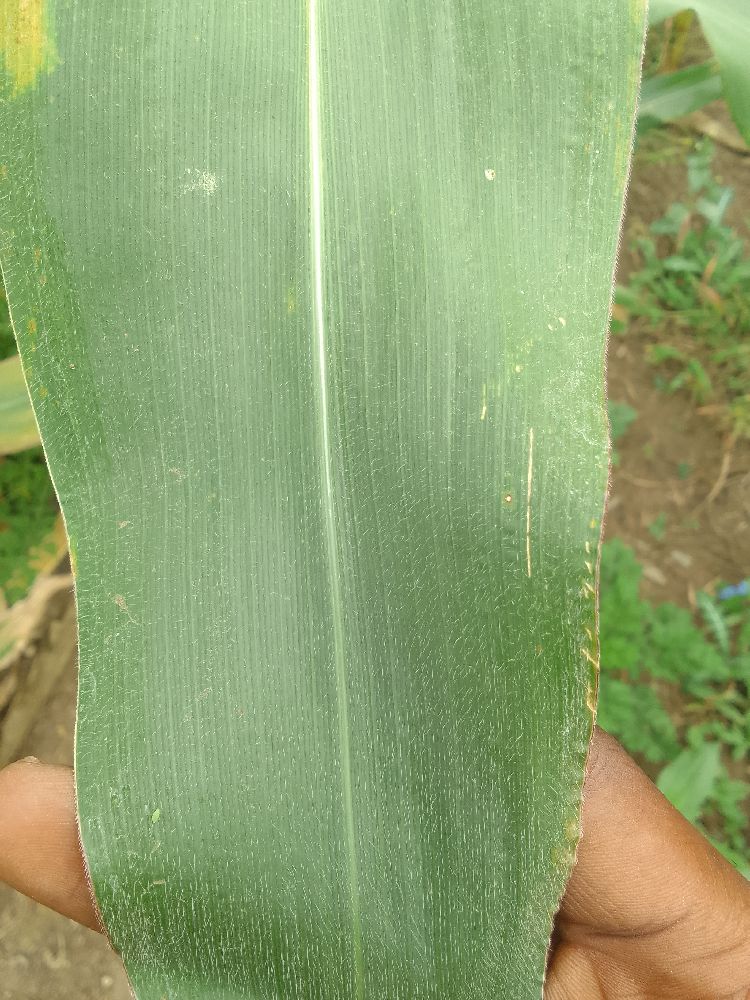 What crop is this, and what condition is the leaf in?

maize, healthy
